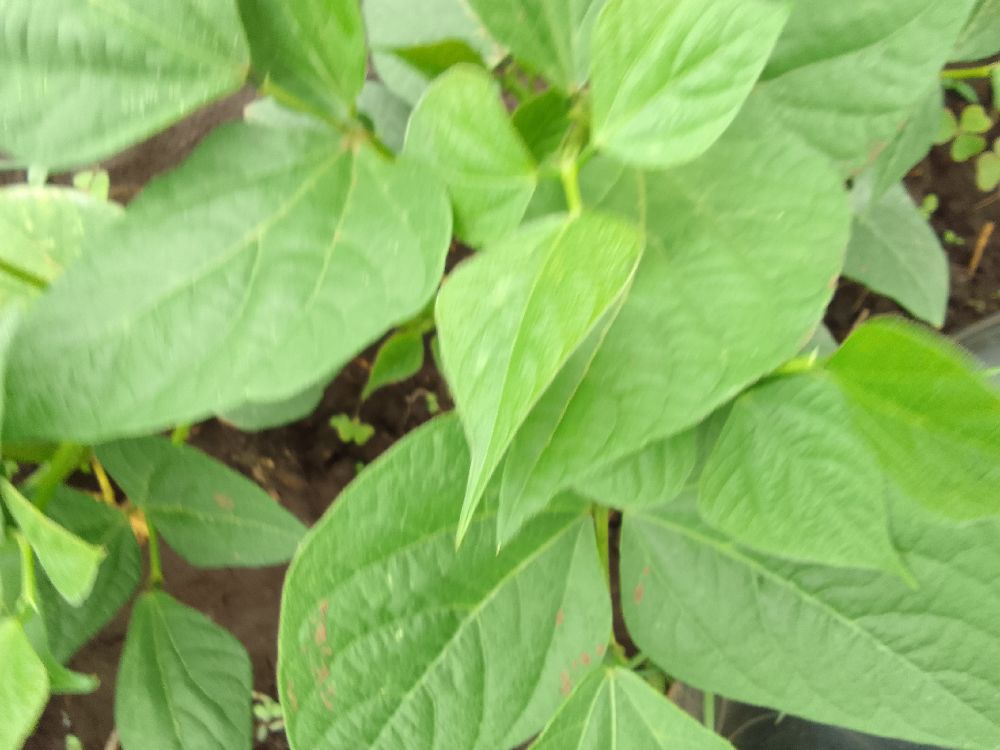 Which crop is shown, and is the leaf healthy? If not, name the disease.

common bean, healthy
